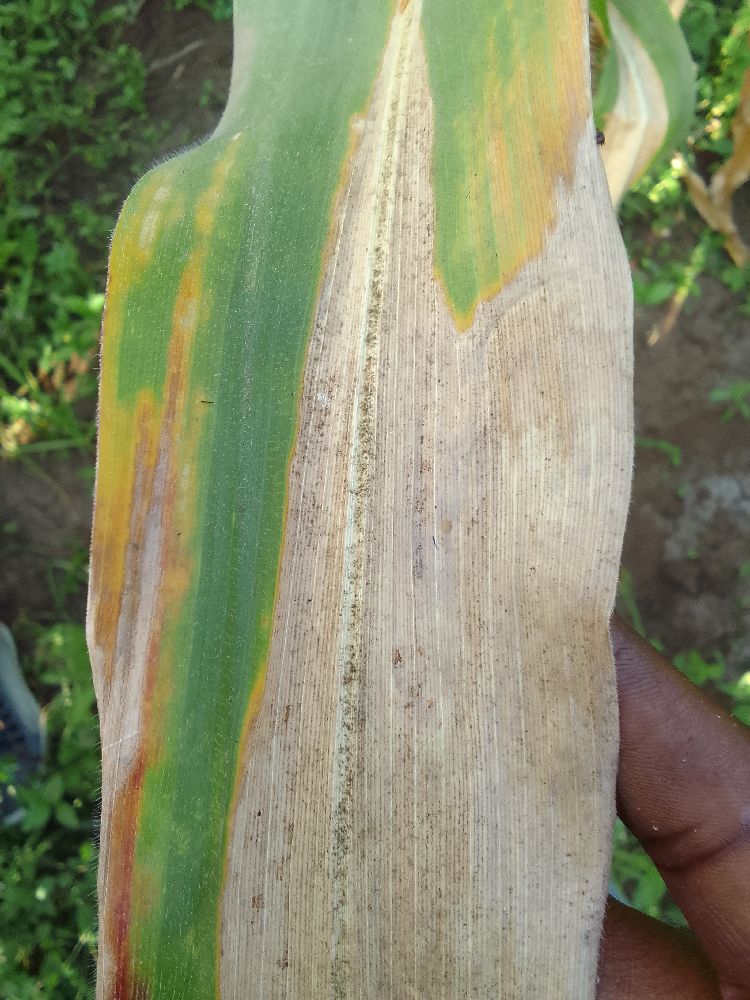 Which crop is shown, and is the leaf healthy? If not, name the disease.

maize, maize lethal necrosis
